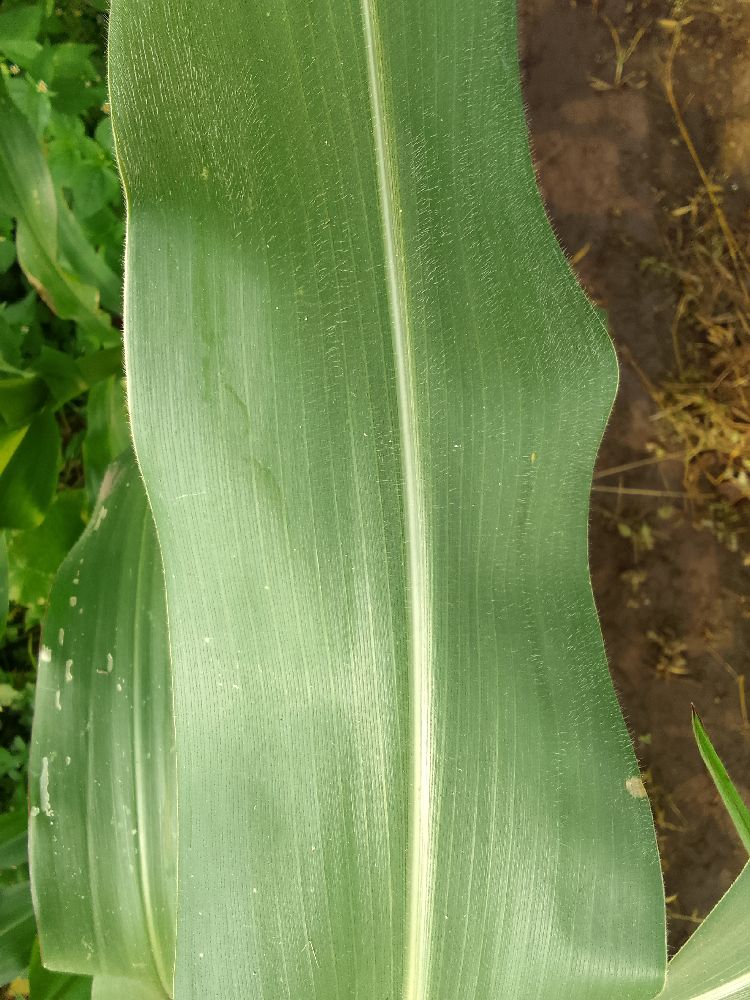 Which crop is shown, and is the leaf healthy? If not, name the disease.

maize, healthy
